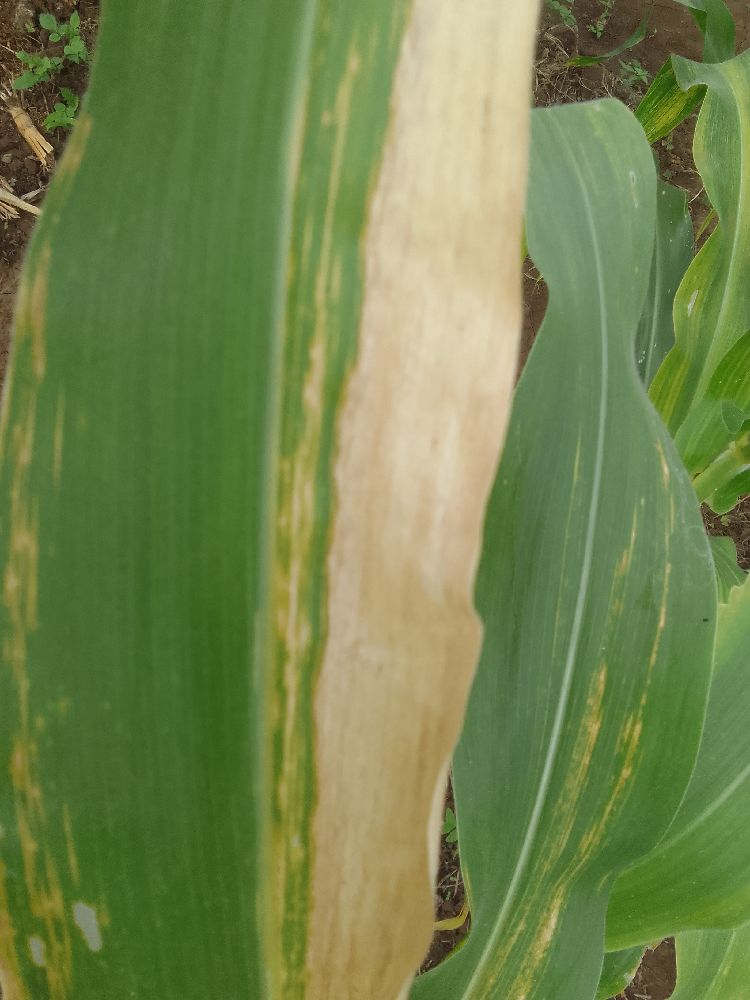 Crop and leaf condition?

maize, maize lethal necrosis
